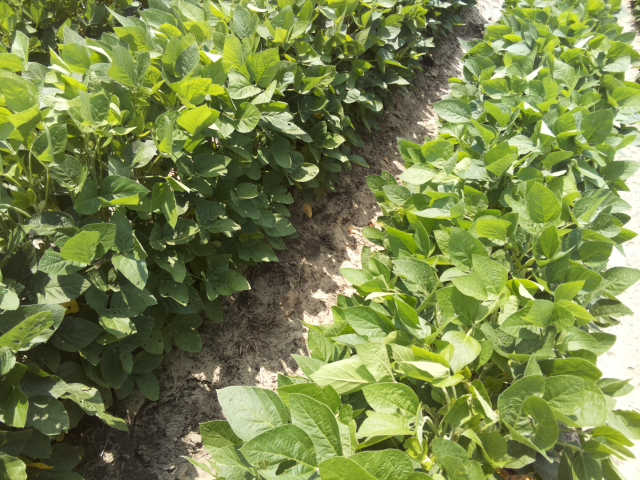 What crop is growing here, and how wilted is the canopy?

soybean, leaves with no wilting
